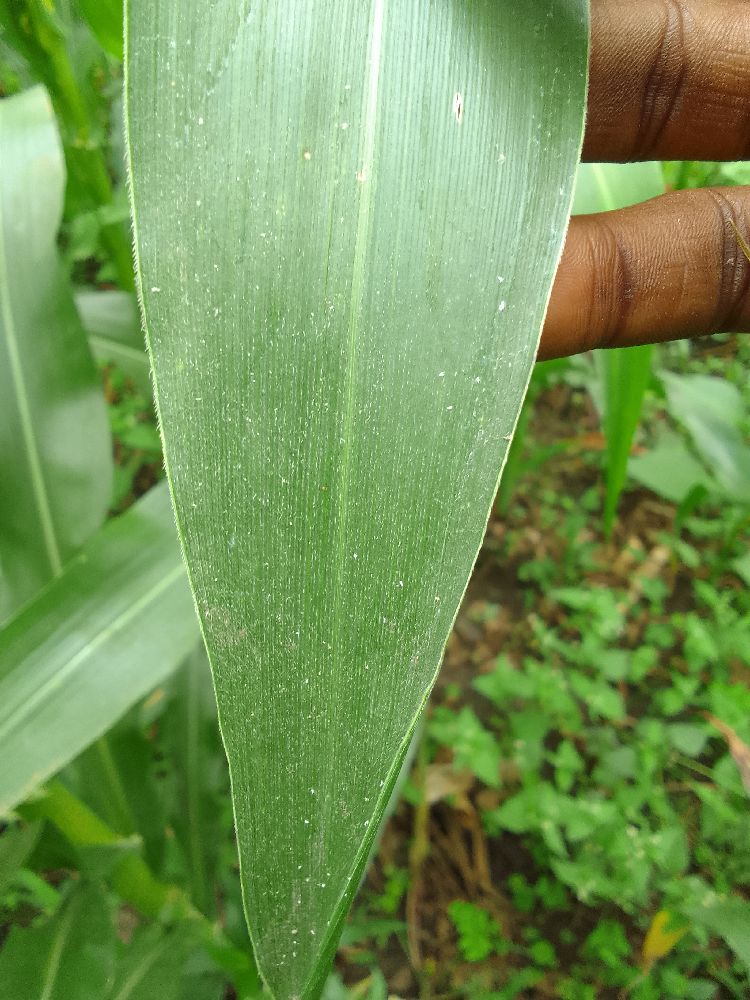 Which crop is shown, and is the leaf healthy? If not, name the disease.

maize, healthy
